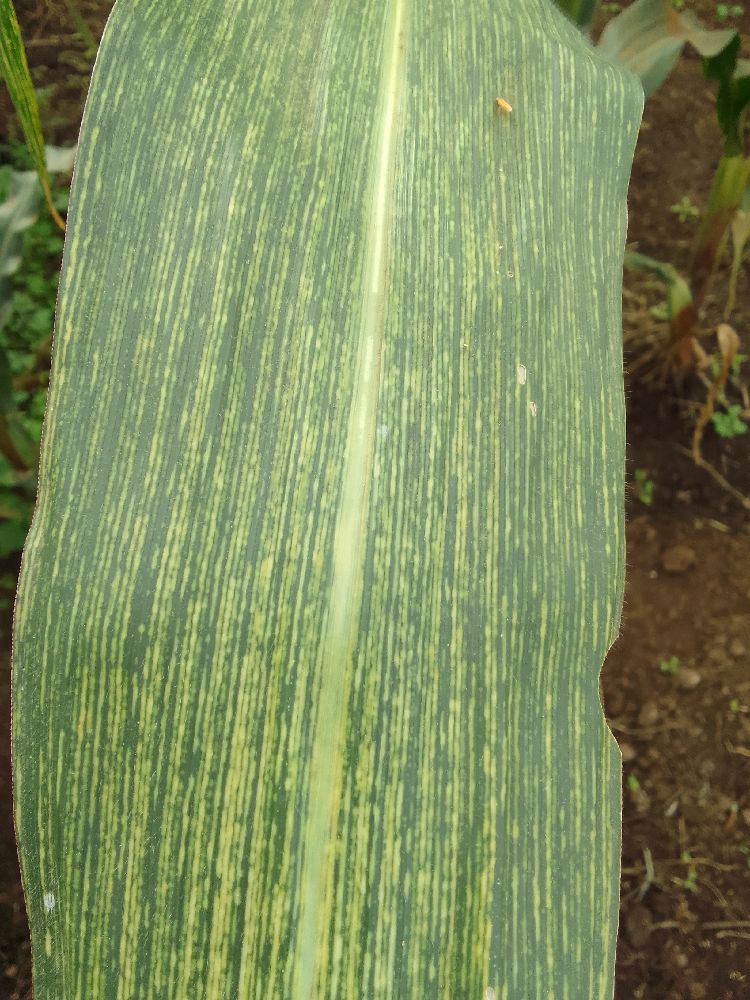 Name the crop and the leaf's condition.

maize, maize streak virus
